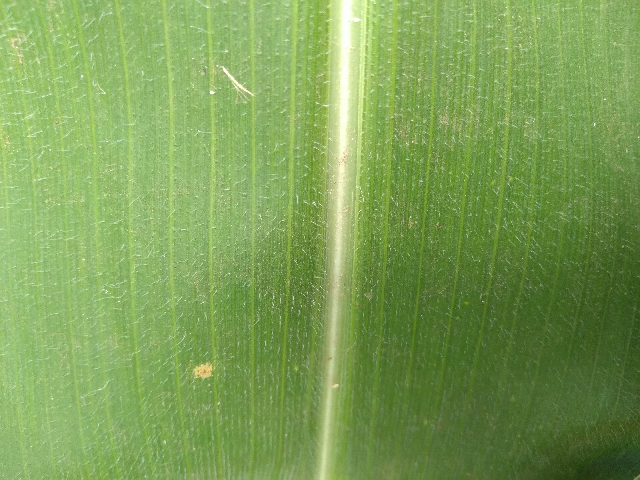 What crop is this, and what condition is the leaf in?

maize, healthy
